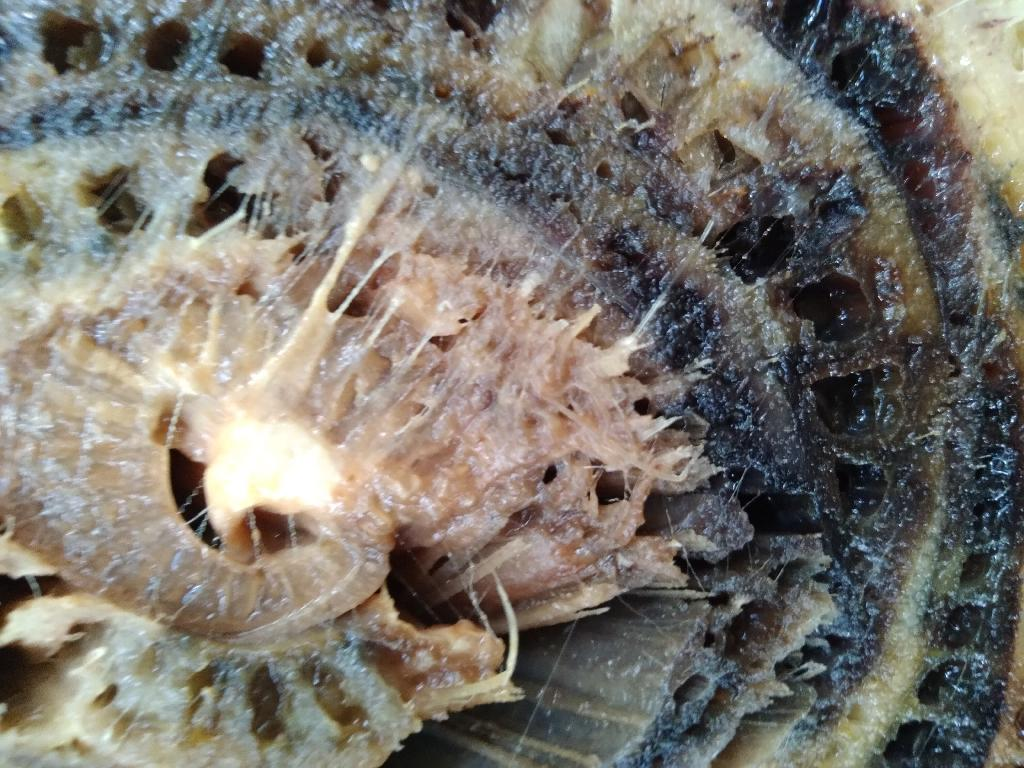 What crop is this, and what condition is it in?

banana, fusarium wilt race 1
